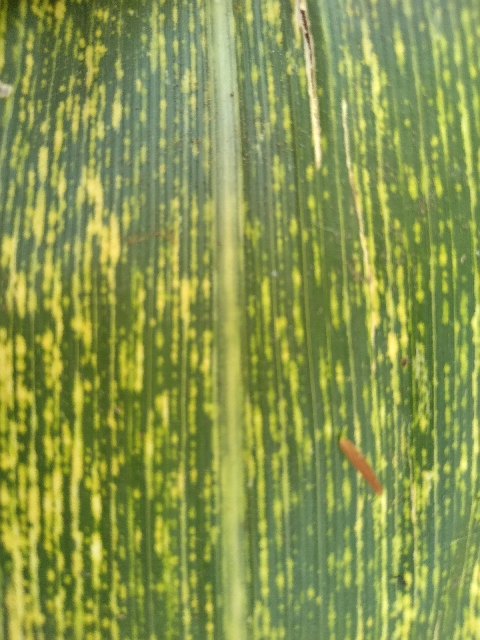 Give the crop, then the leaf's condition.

maize, maize streak virus
